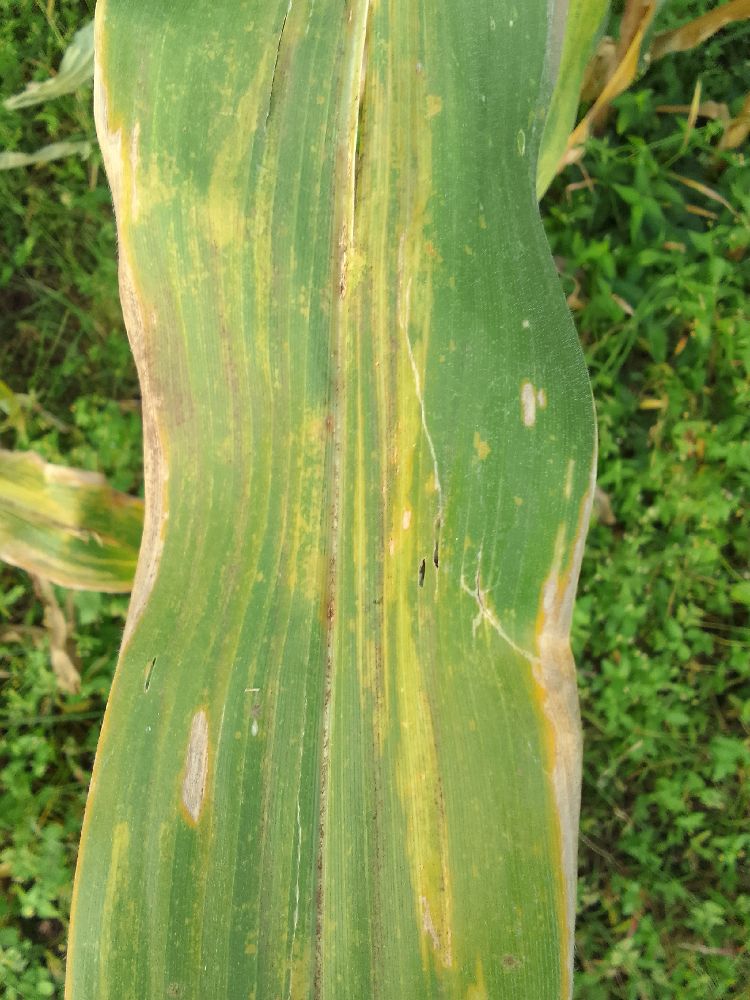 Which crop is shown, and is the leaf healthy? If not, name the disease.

maize, maize lethal necrosis
